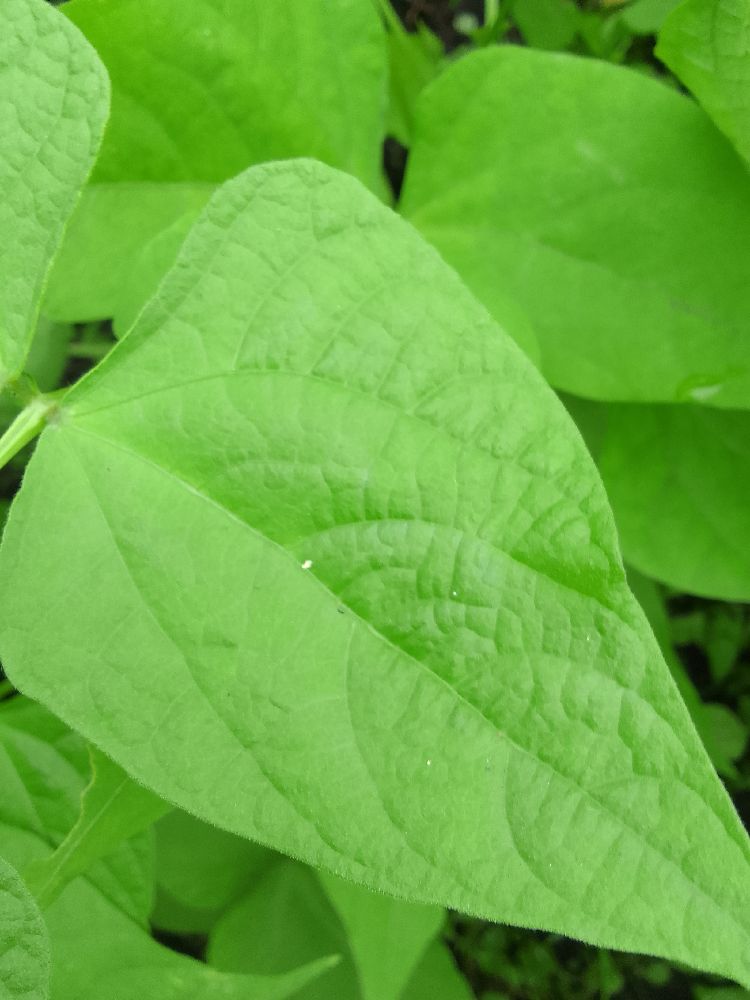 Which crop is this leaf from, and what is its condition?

common bean, healthy
